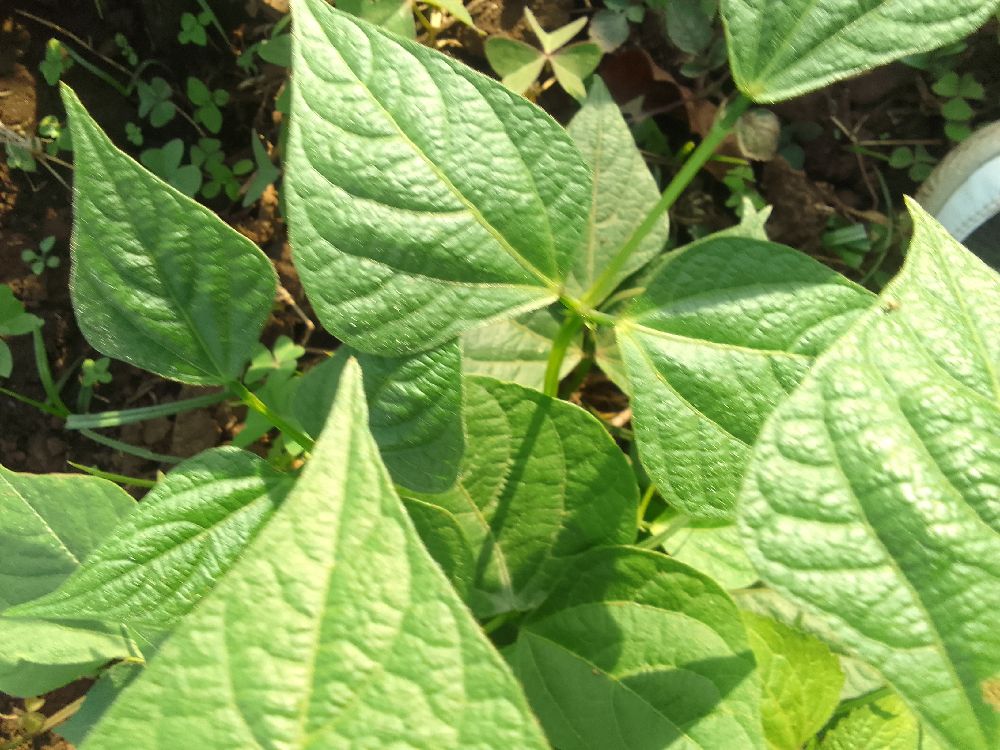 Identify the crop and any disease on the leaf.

common bean, healthy
